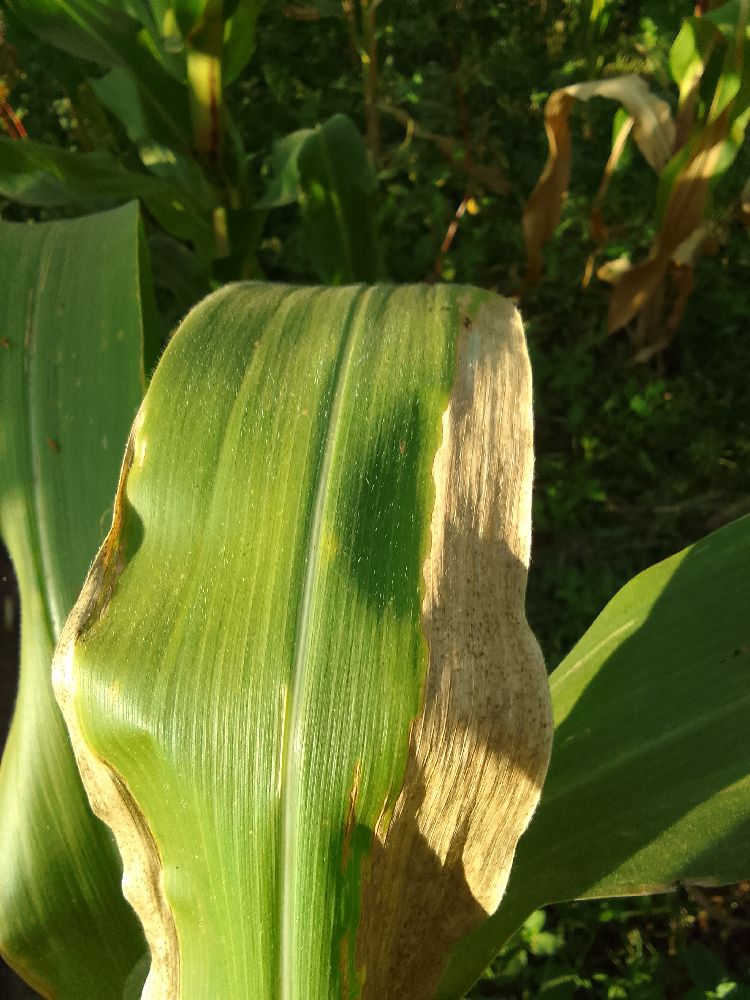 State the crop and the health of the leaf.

maize, maize lethal necrosis
